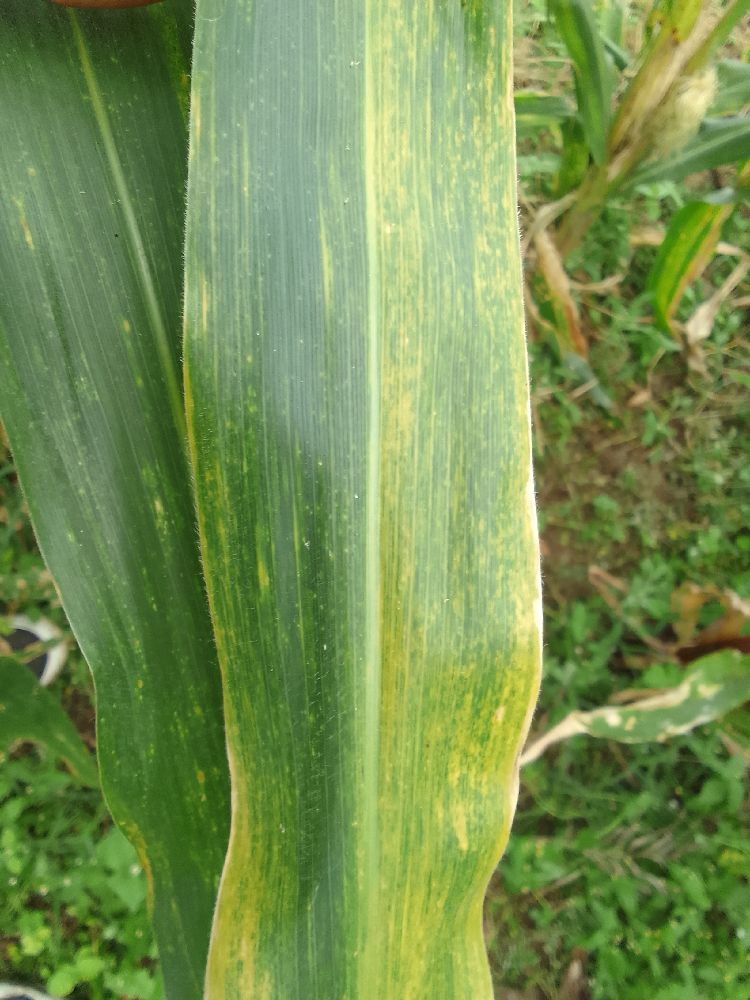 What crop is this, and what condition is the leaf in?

maize, maize lethal necrosis
